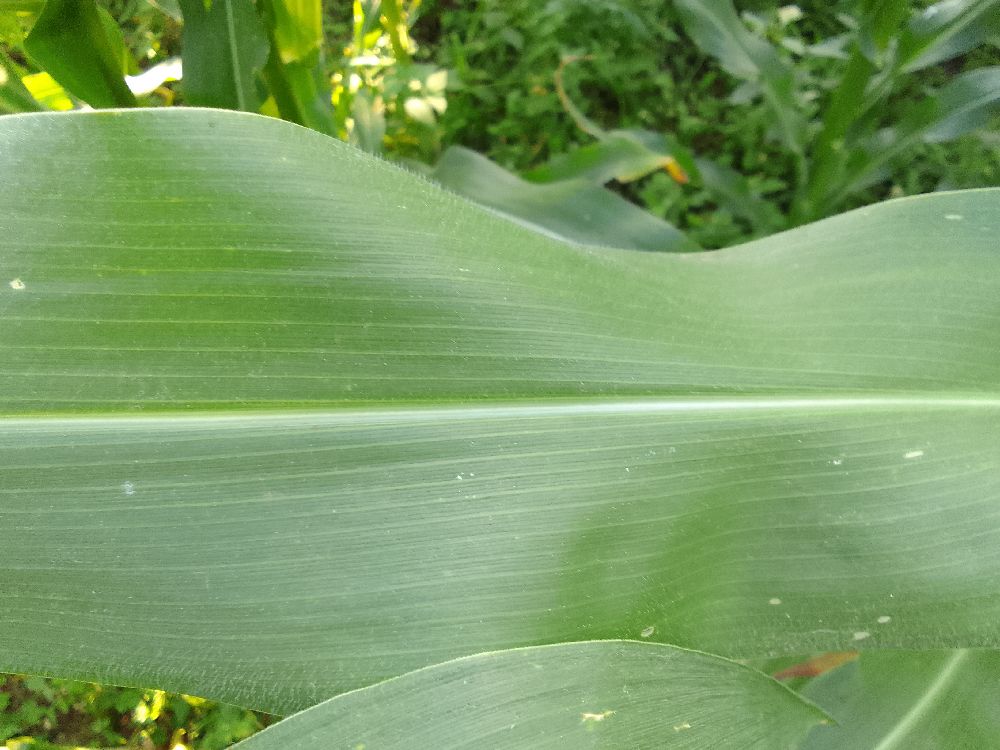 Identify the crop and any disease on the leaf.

maize, healthy
